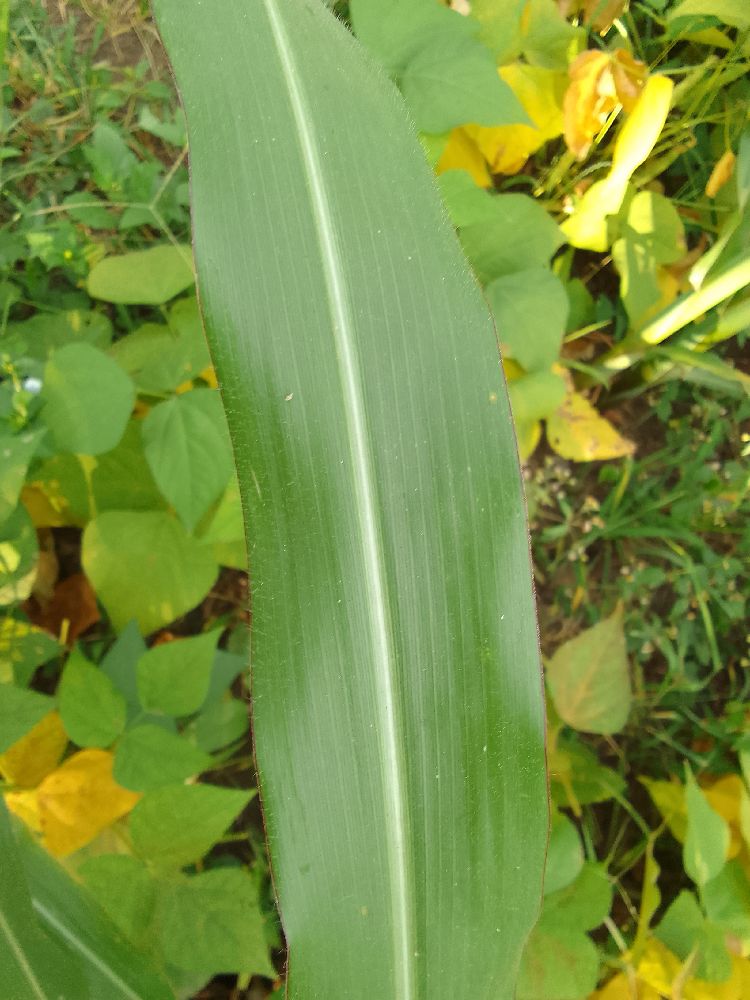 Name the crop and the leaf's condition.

maize, healthy
